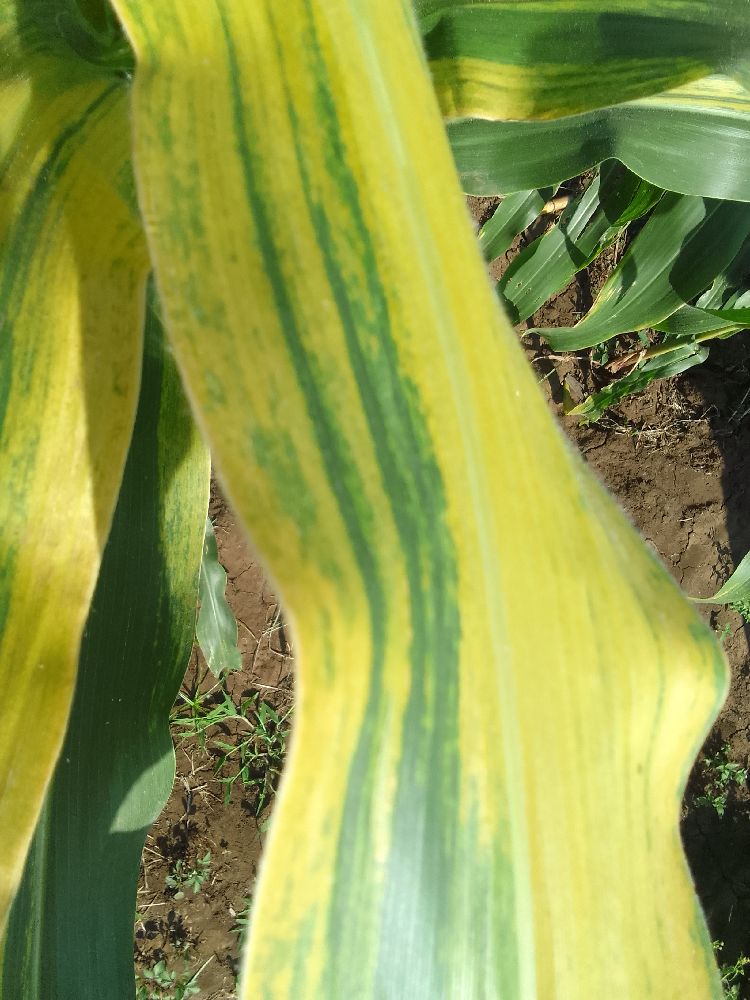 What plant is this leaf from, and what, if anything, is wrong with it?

maize, maize lethal necrosis
